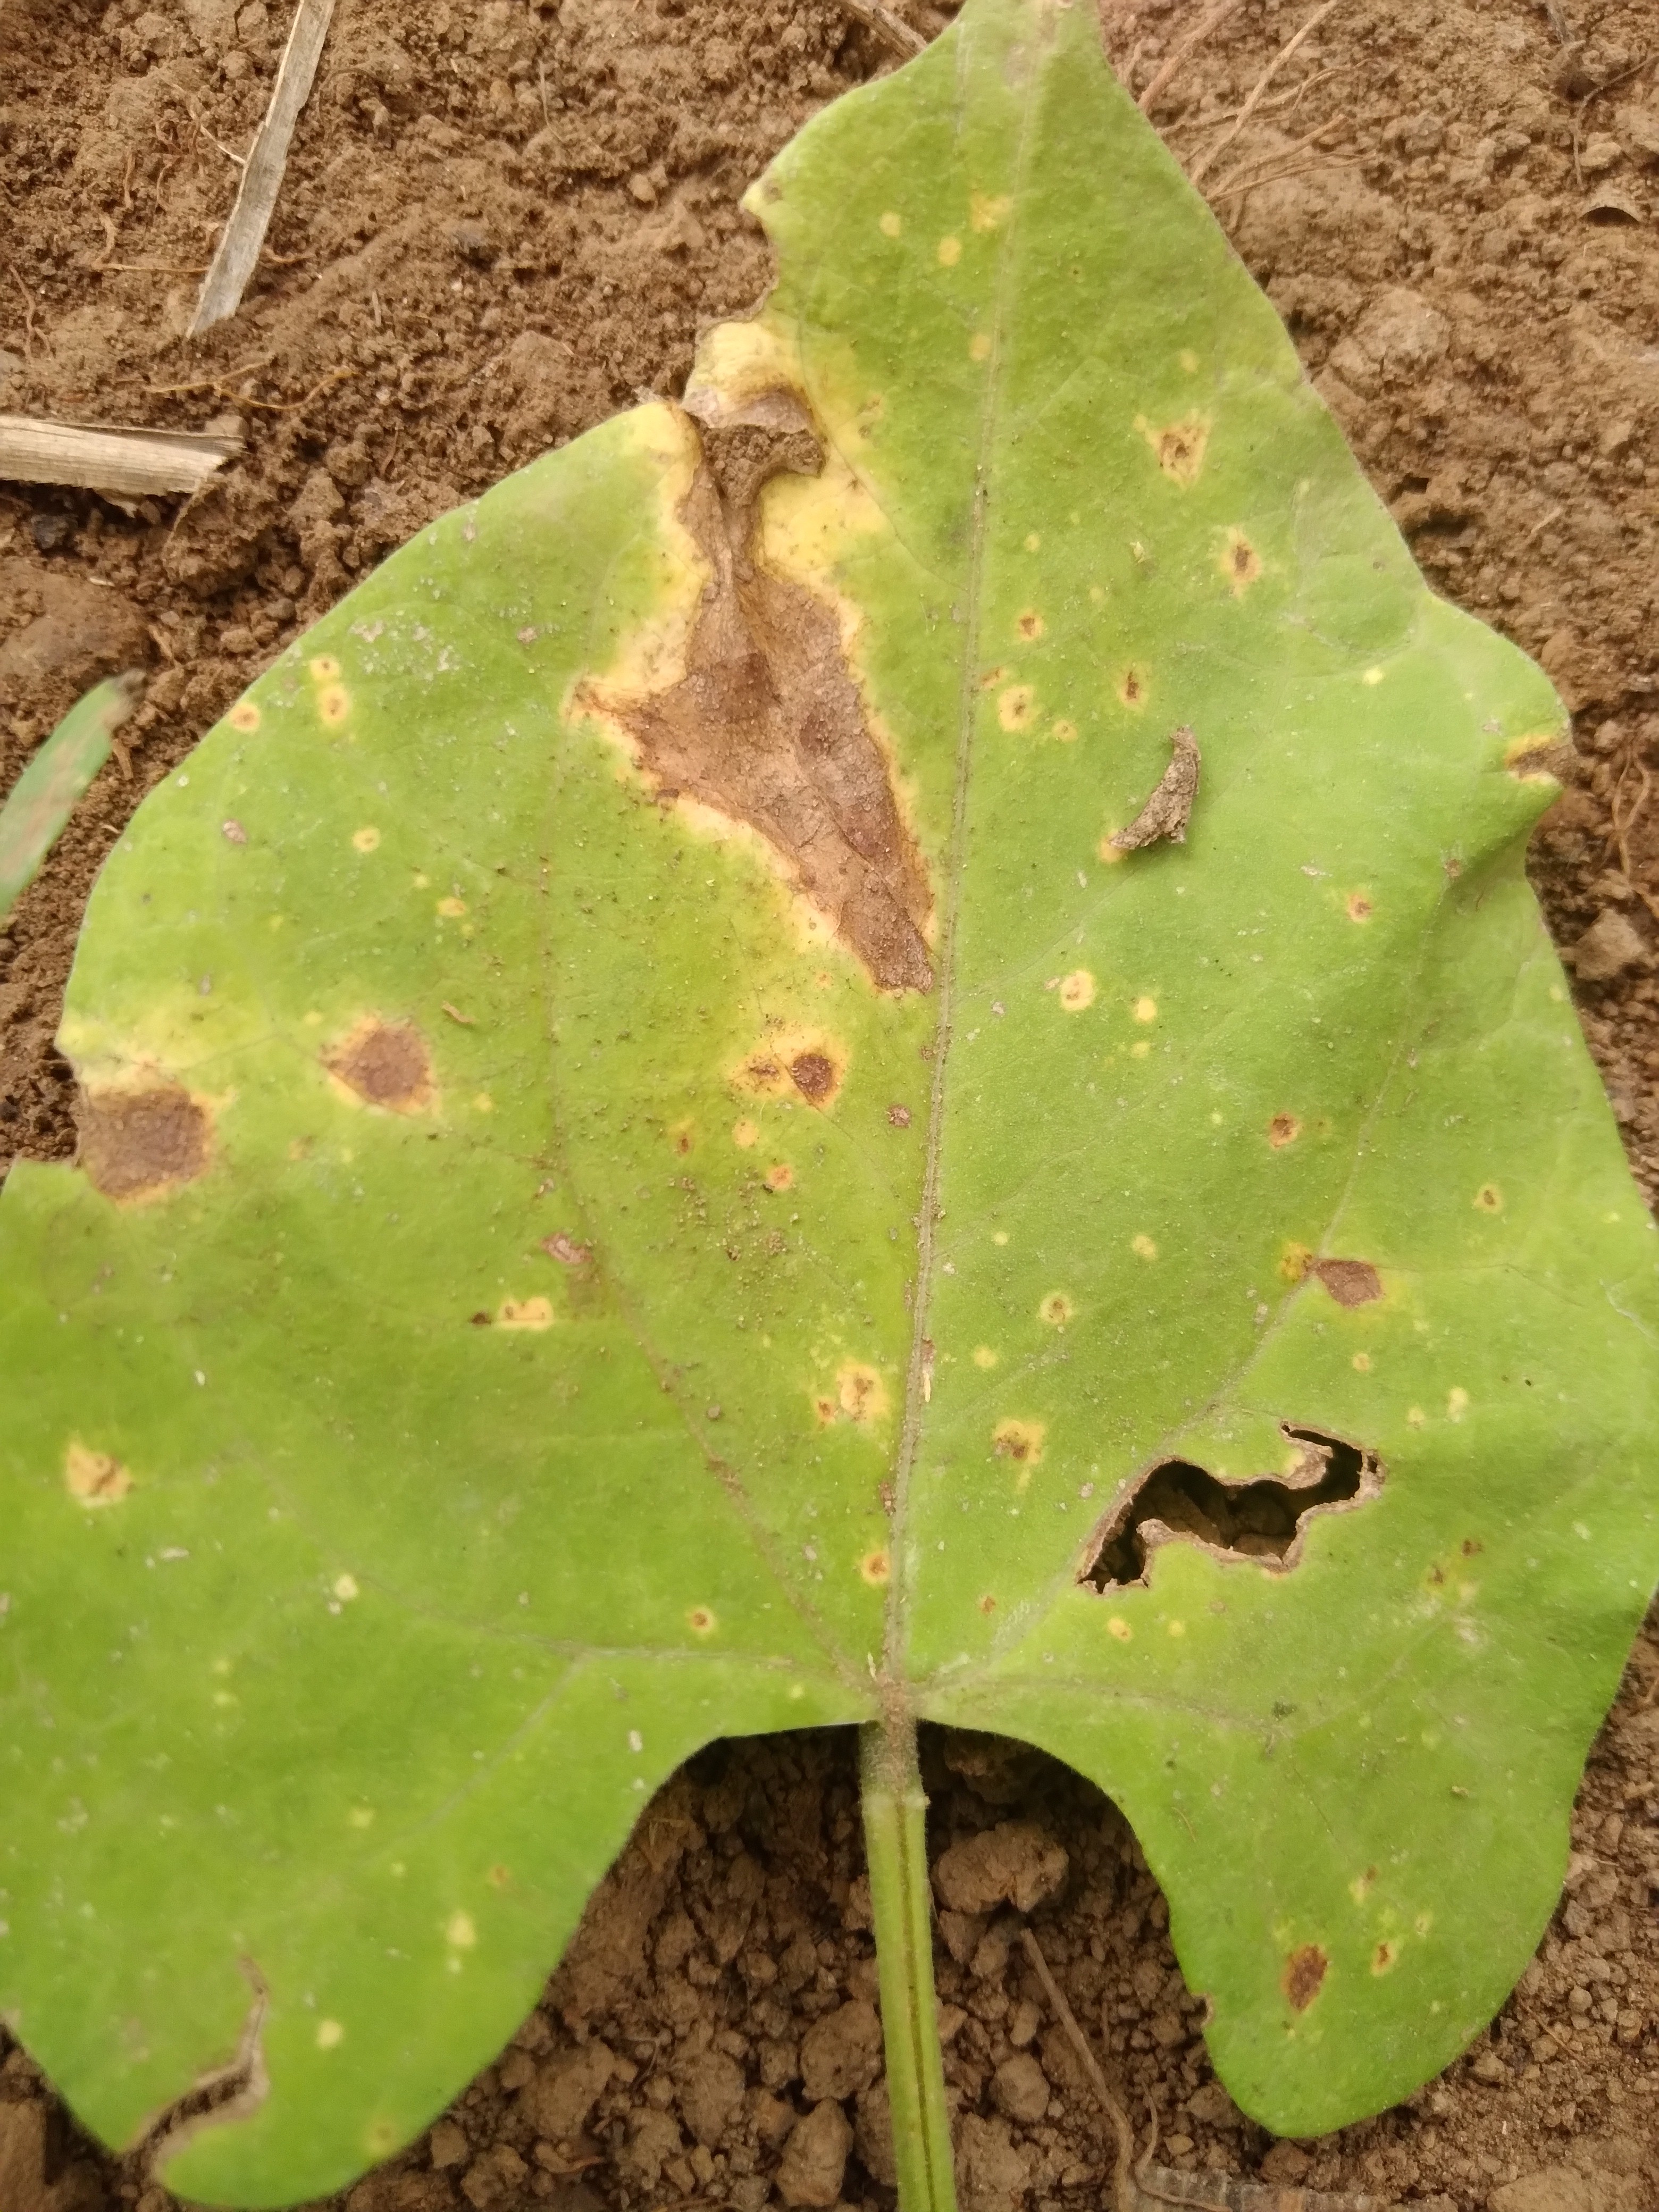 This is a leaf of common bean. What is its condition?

rust
